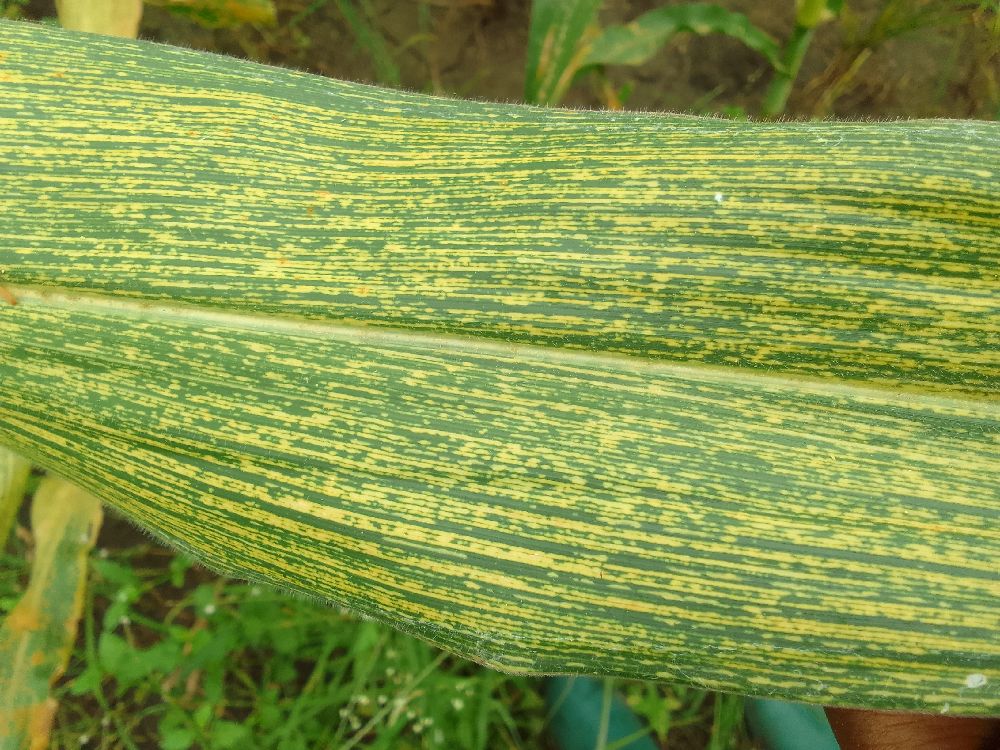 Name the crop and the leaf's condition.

maize, maize streak virus
